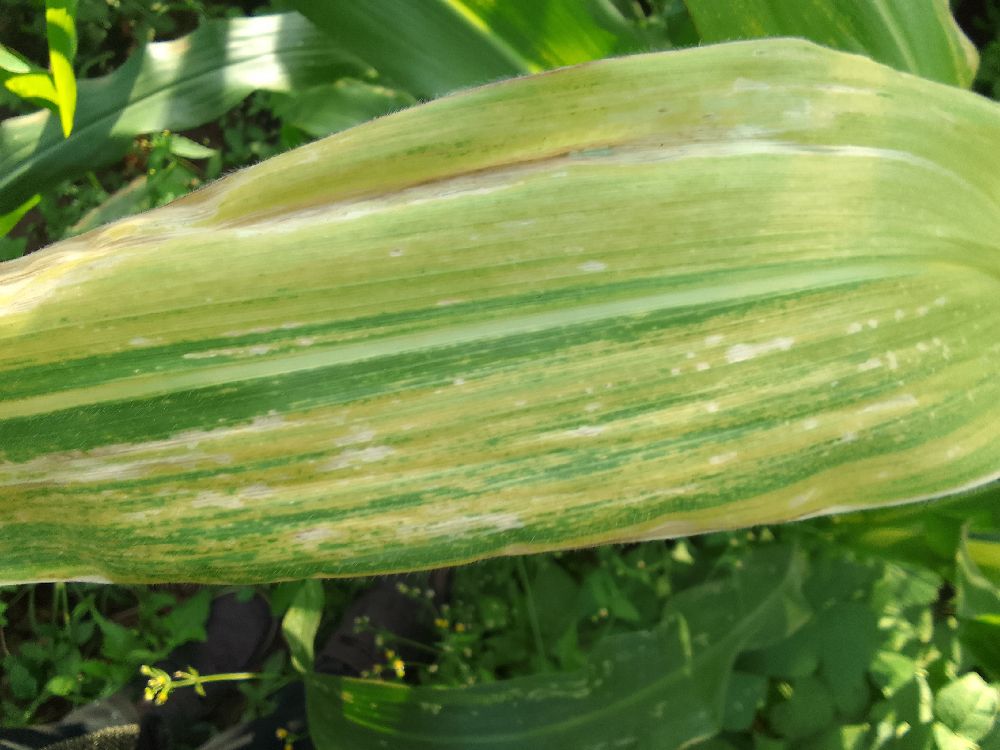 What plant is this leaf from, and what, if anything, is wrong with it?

maize, maize lethal necrosis
